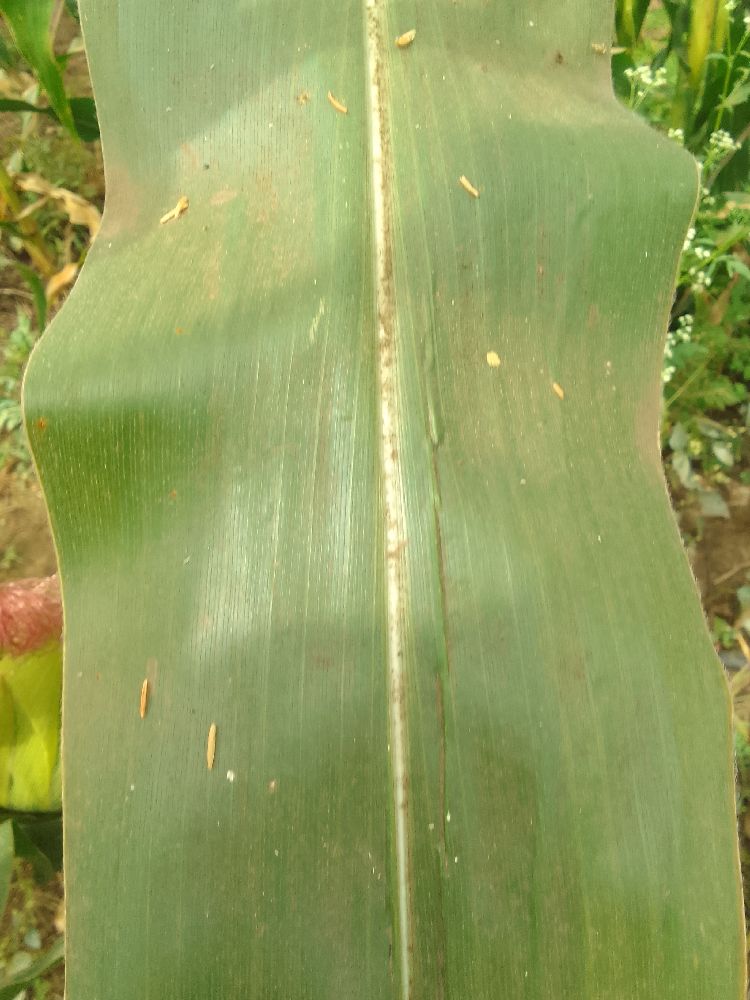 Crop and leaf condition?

maize, healthy
